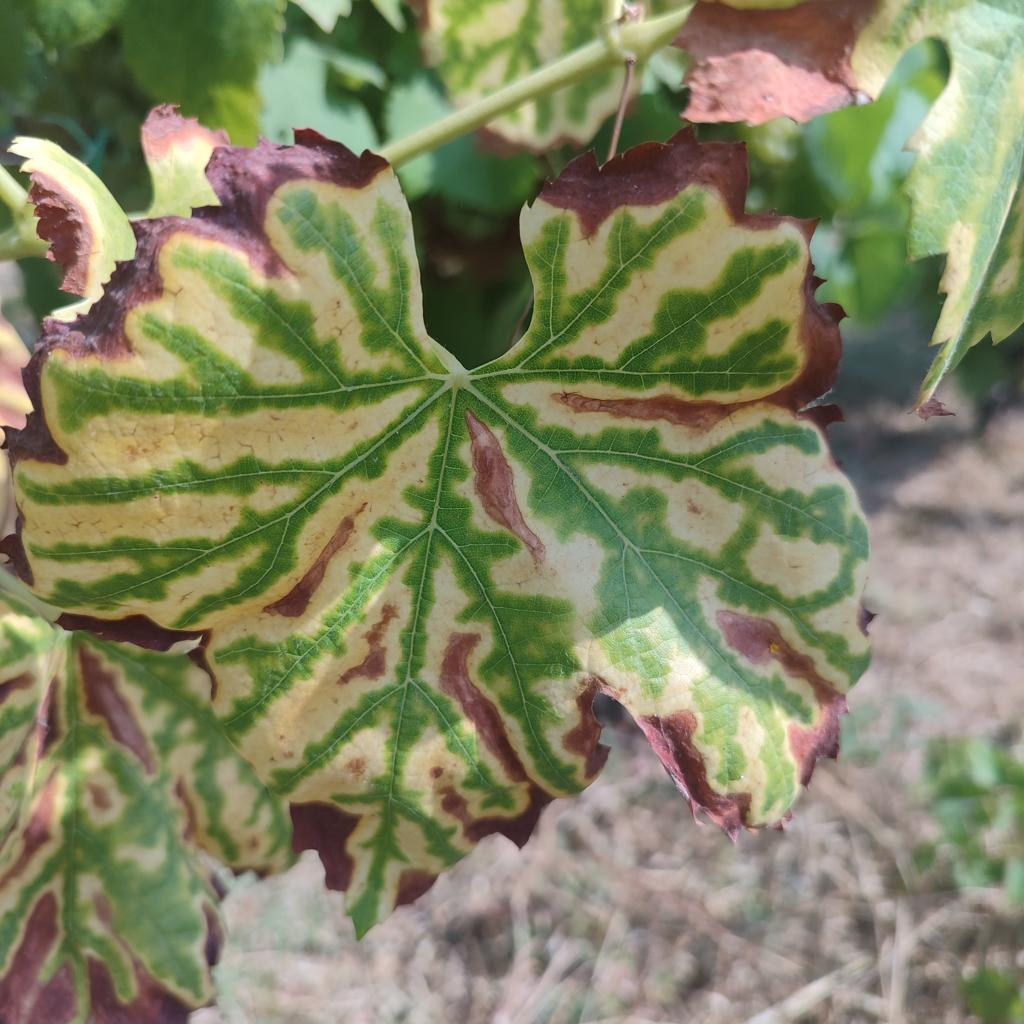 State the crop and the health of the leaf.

grapevine, esca complex
